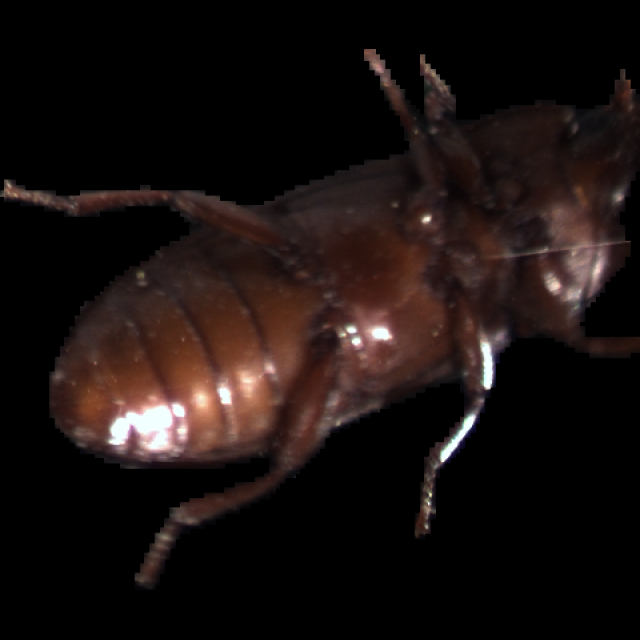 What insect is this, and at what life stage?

mealworm beetle
